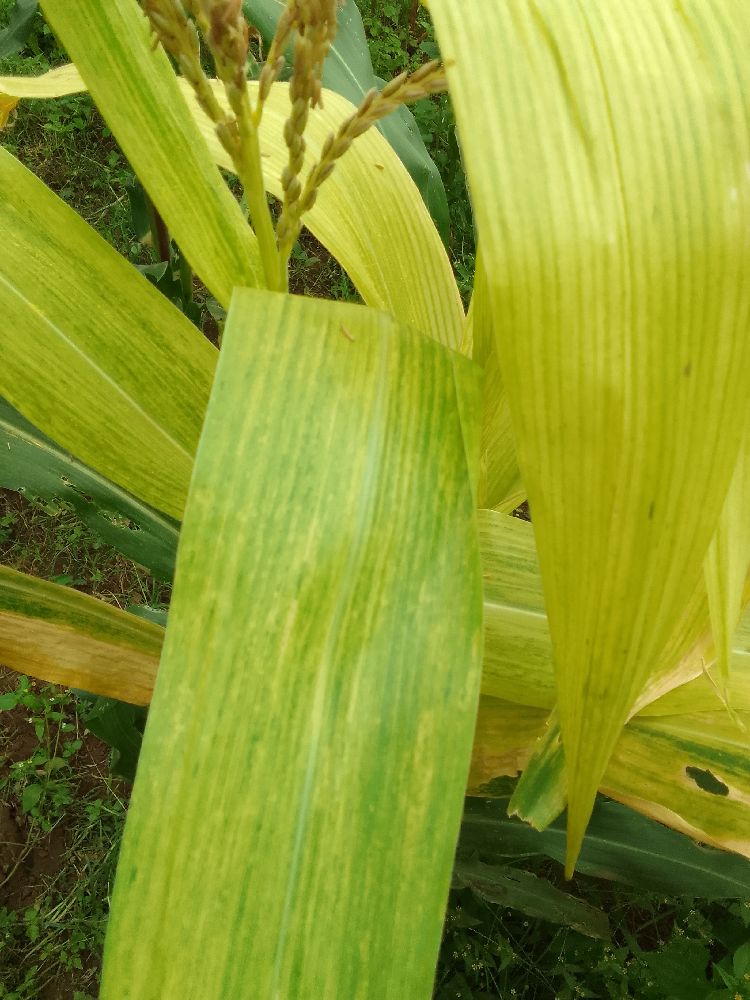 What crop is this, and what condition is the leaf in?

maize, maize lethal necrosis
